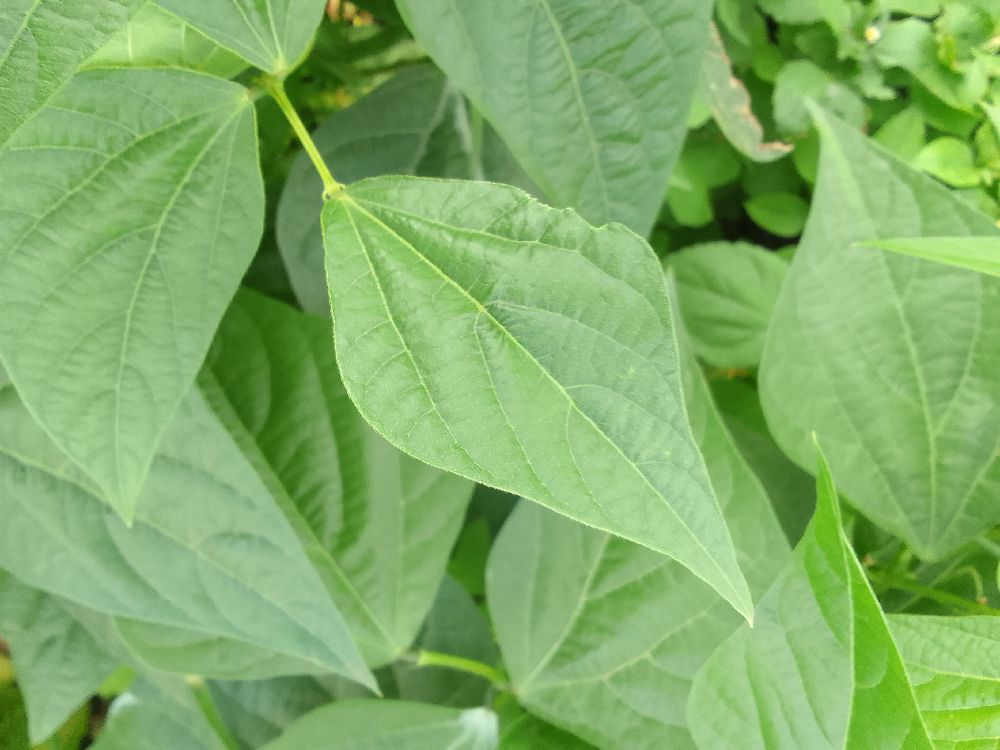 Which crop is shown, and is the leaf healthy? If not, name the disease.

common bean, healthy
